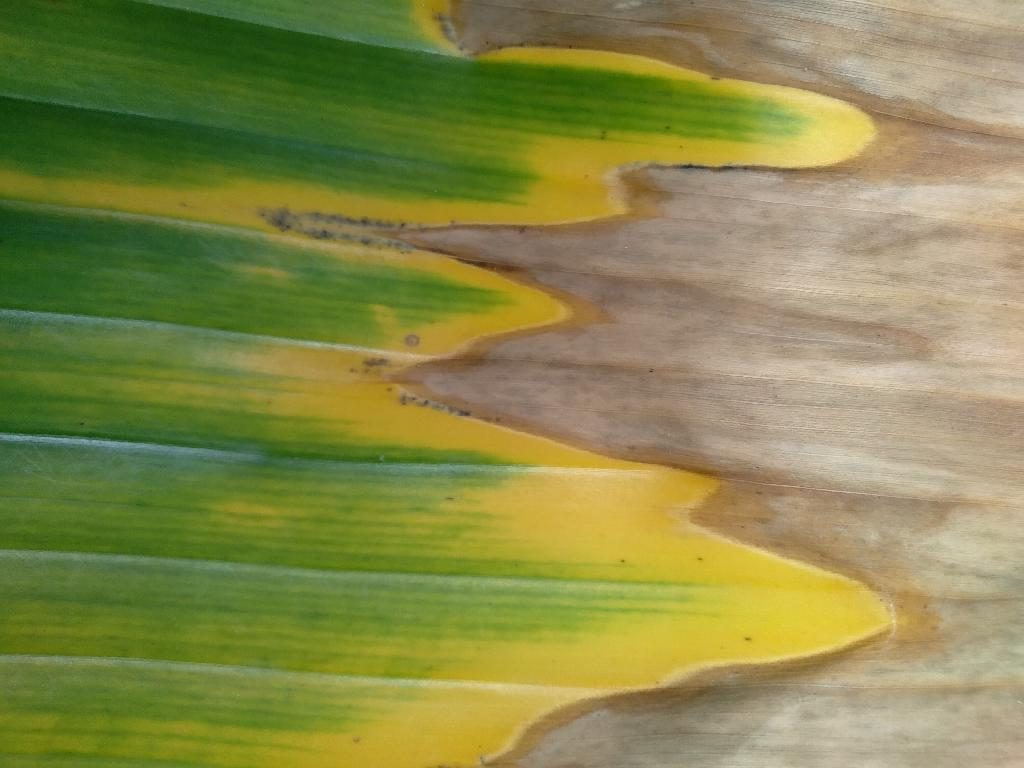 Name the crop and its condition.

banana, fusarium wilt race 1
